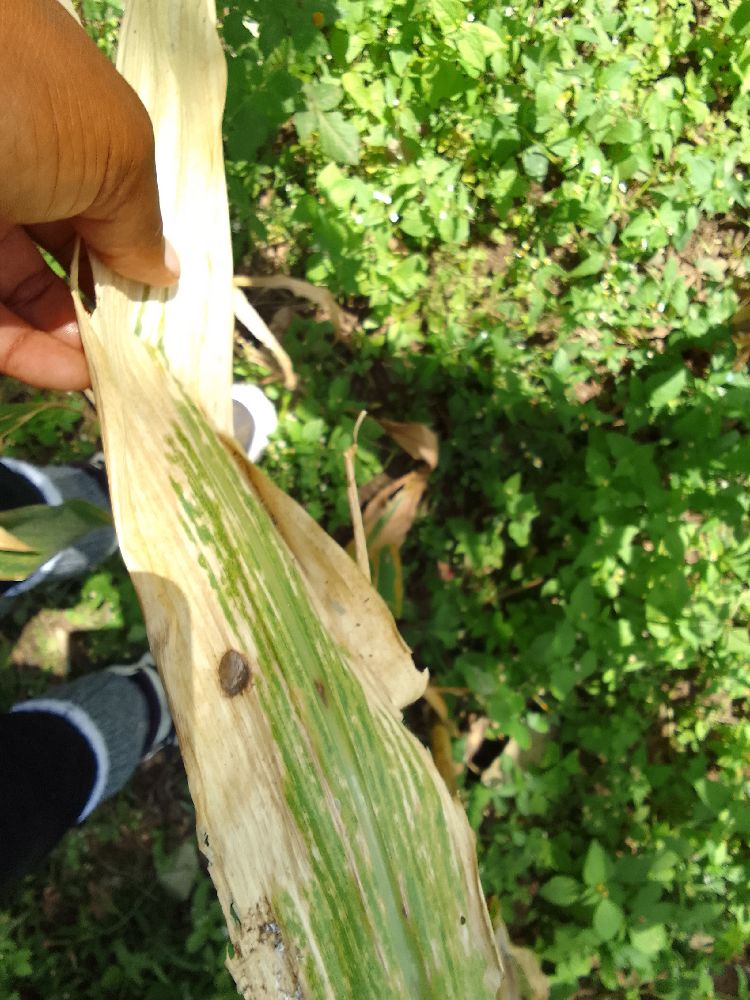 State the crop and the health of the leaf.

maize, maize lethal necrosis
